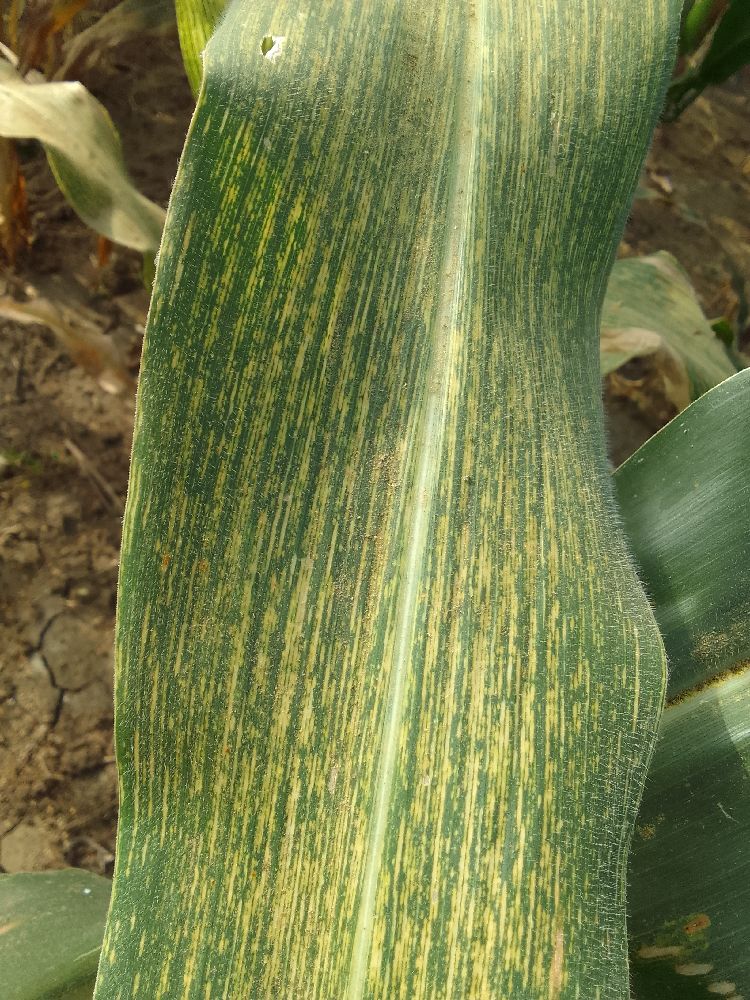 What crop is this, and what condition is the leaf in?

maize, maize streak virus
